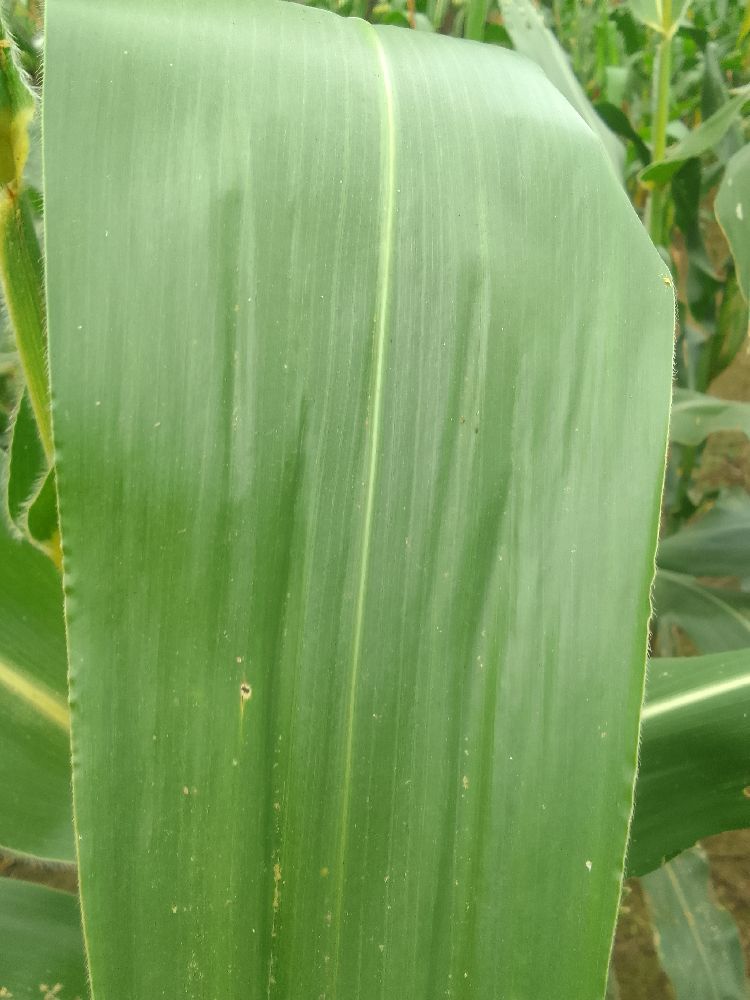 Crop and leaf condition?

maize, healthy
